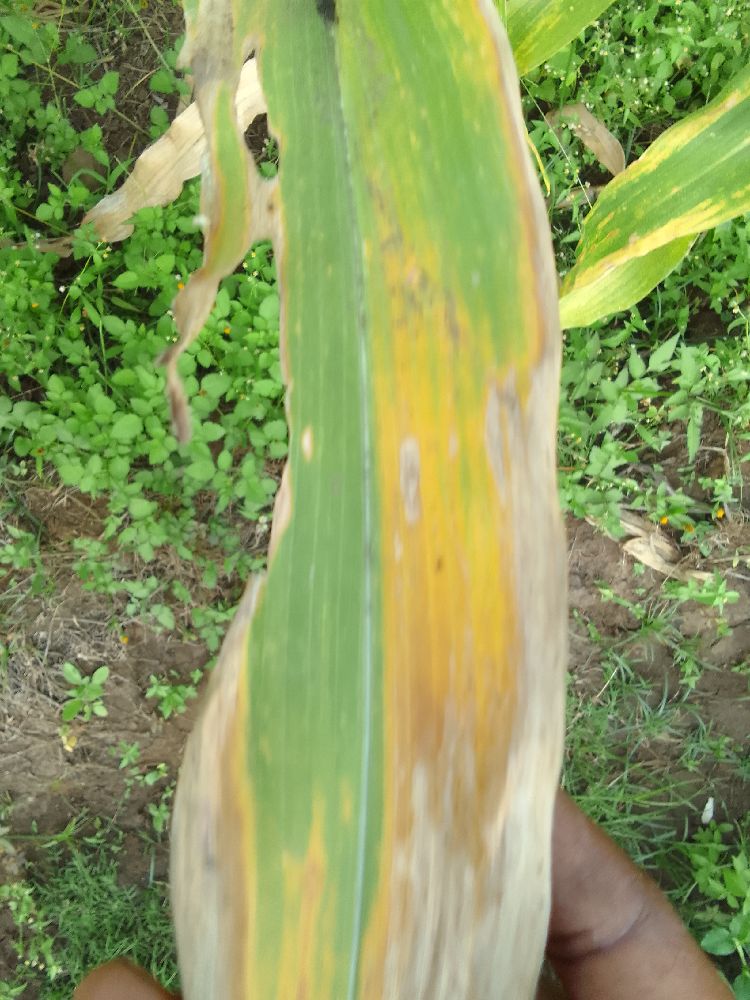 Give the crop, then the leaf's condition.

maize, maize lethal necrosis
